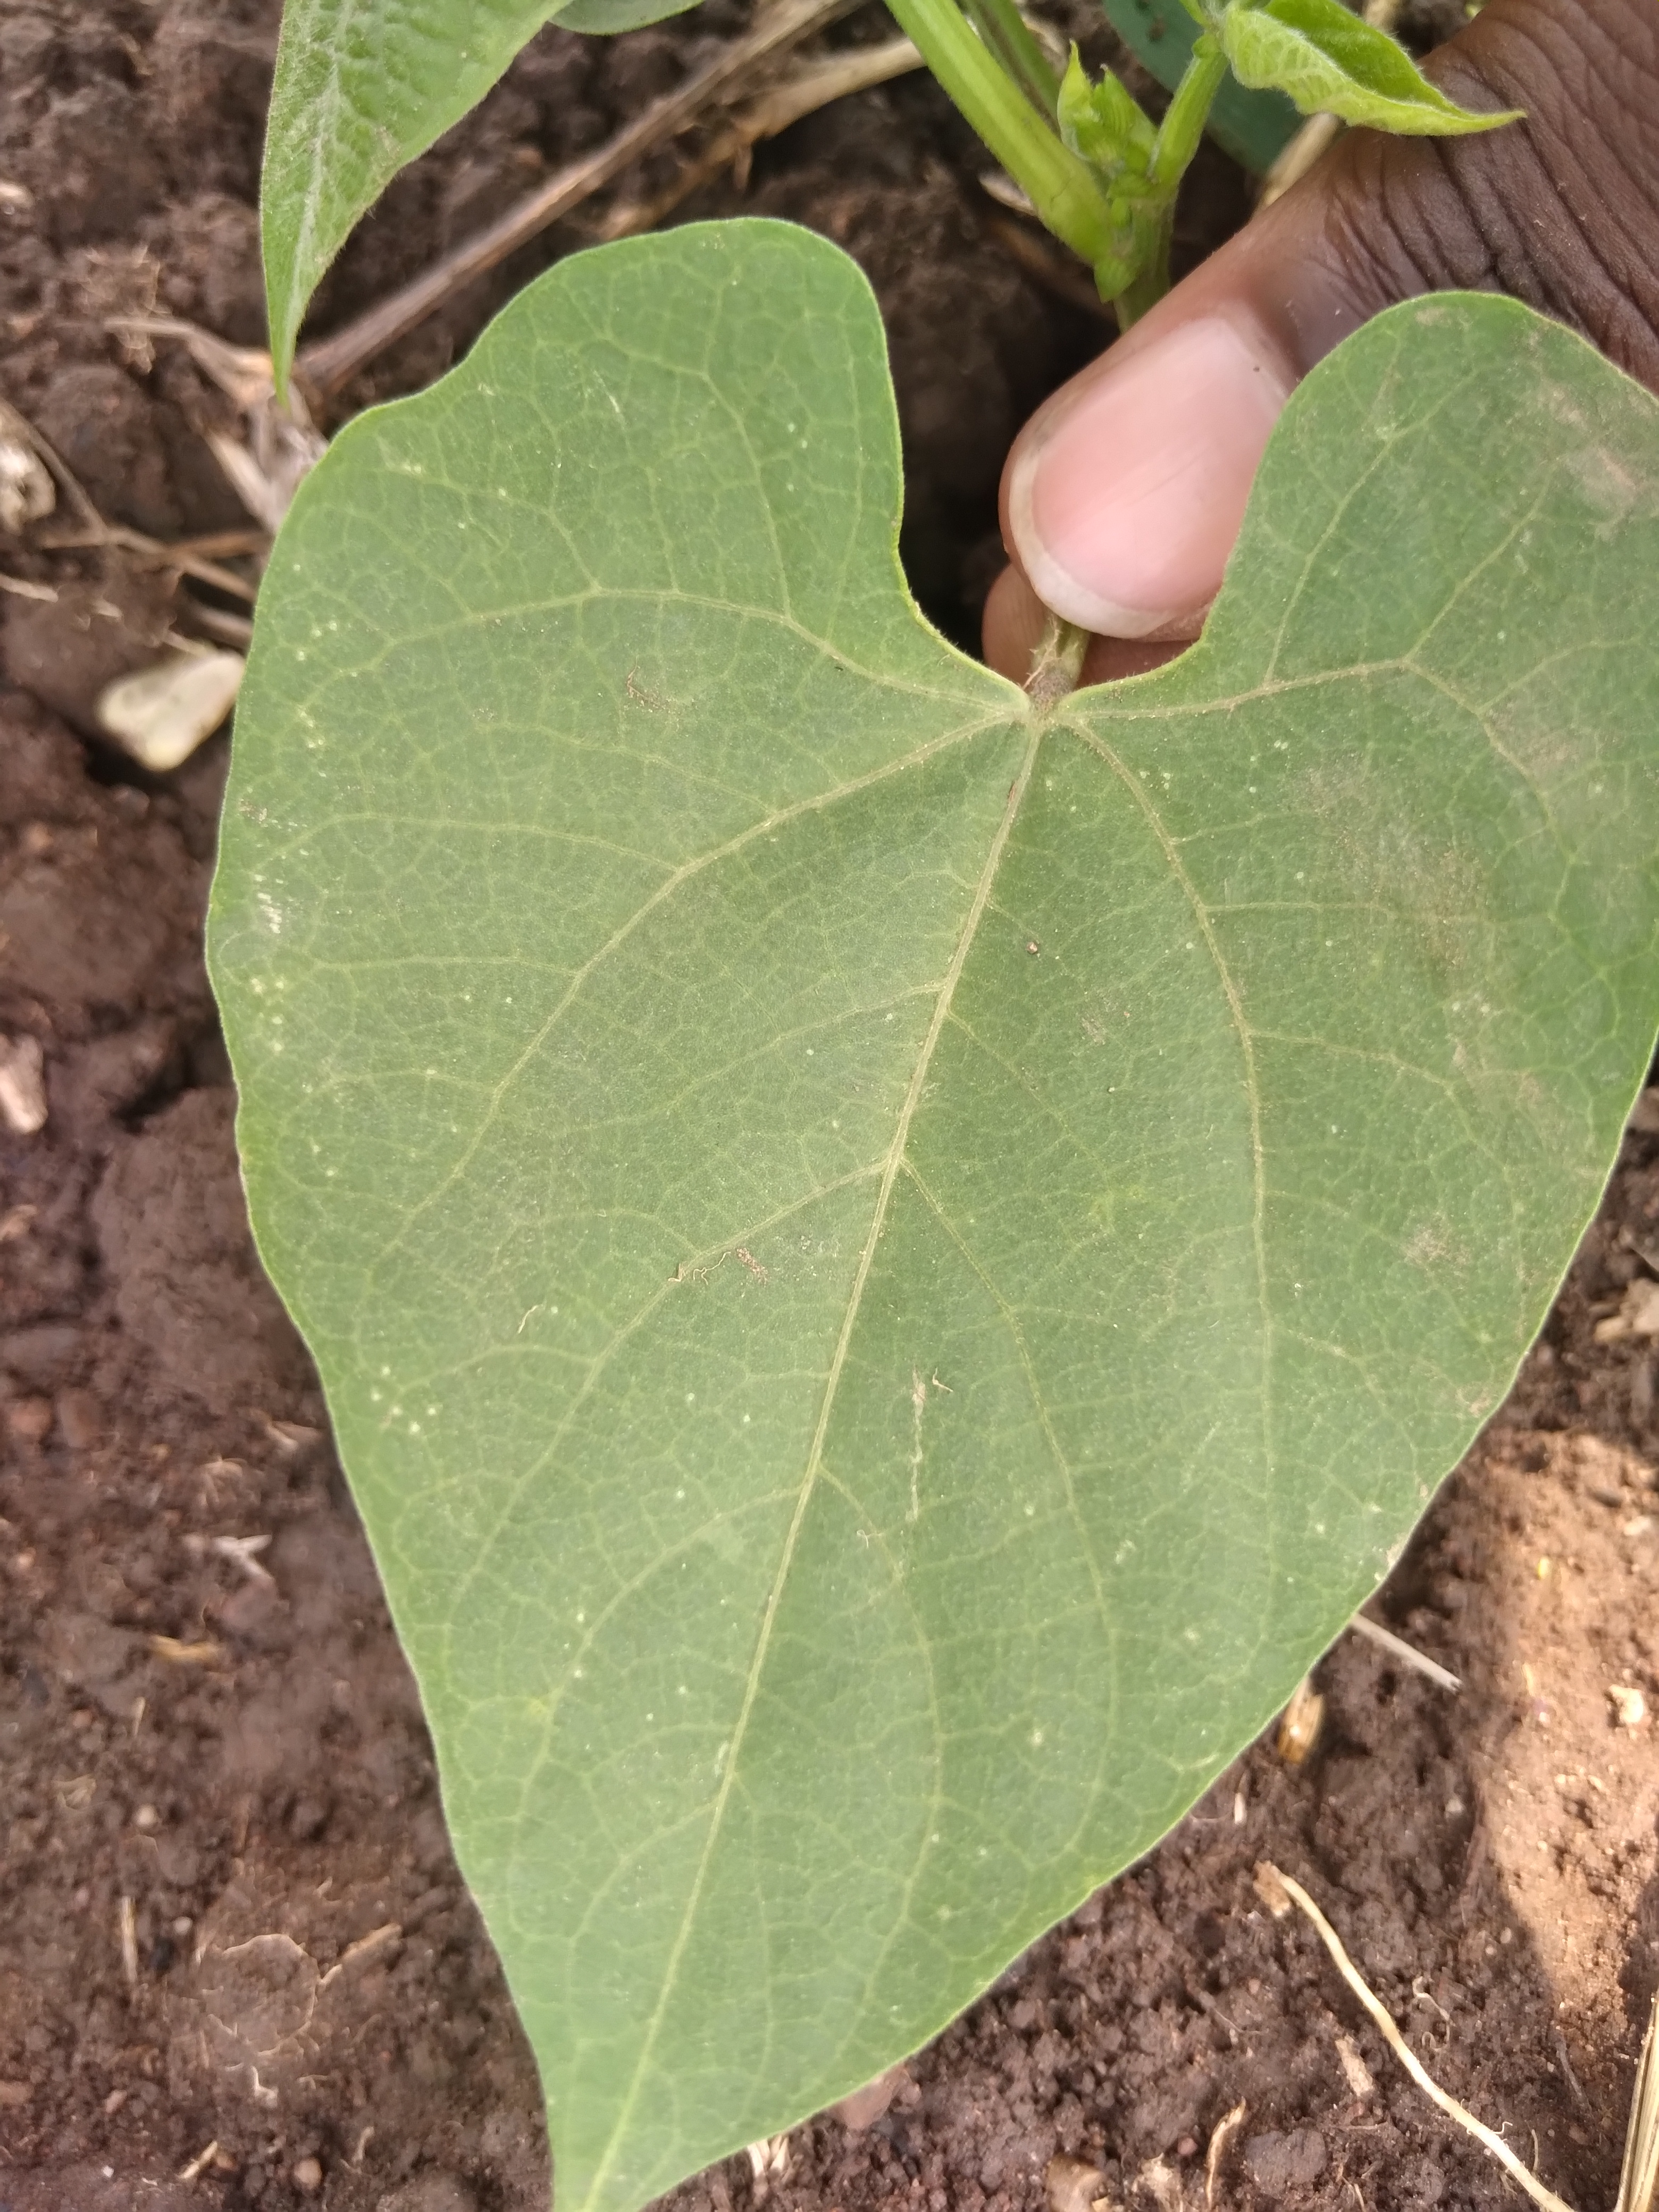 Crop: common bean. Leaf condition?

healthy
